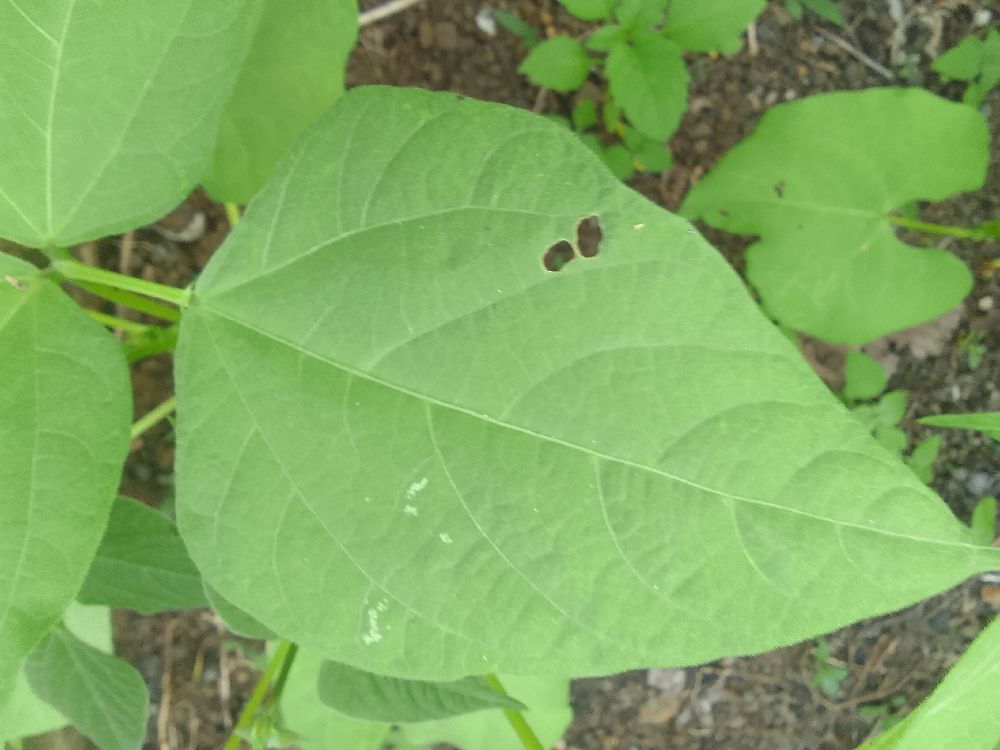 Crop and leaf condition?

common bean, healthy
